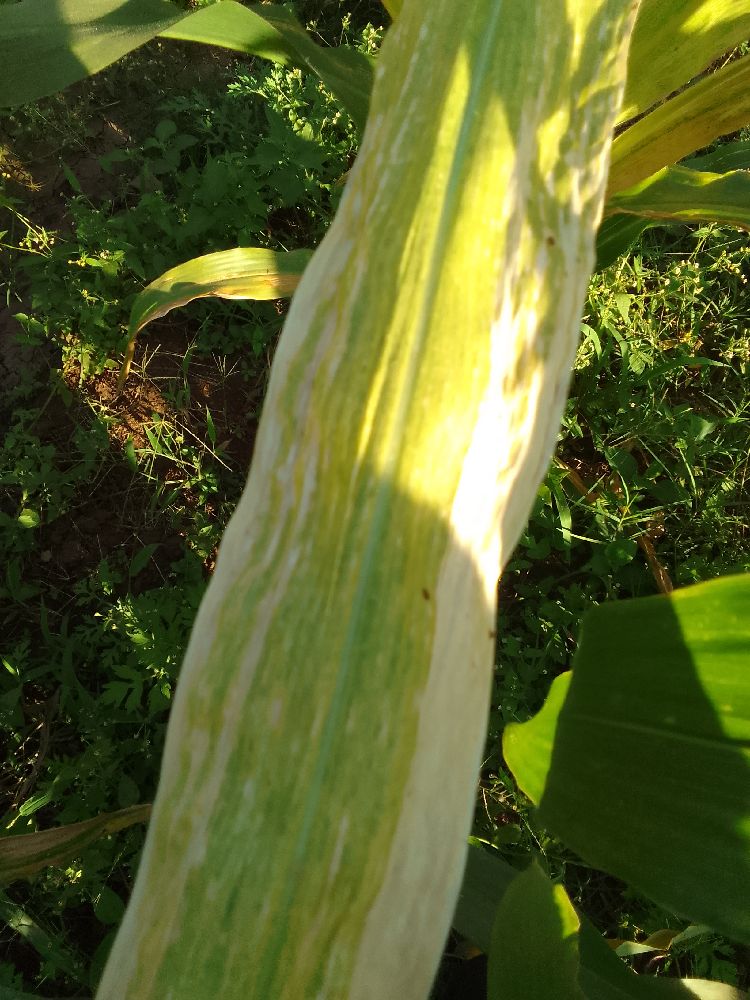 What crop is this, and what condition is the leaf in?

maize, maize lethal necrosis
